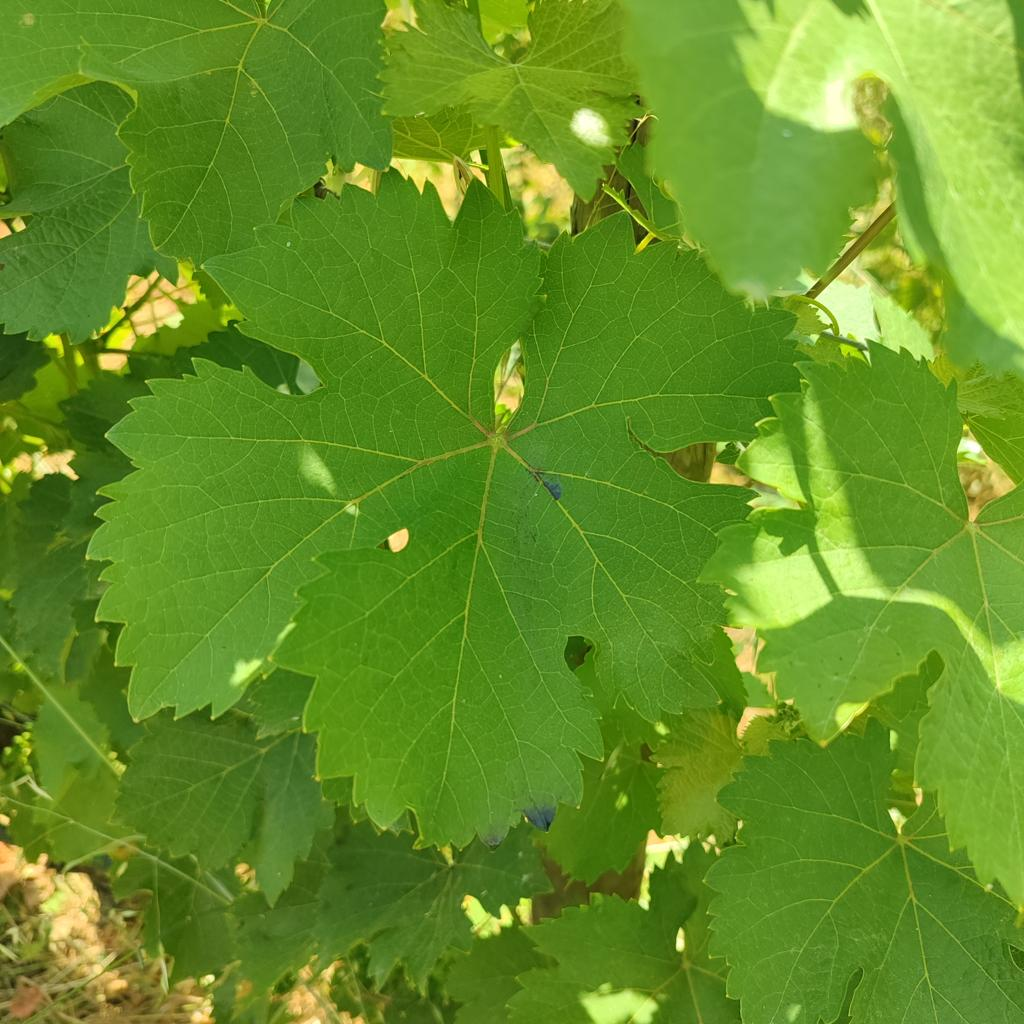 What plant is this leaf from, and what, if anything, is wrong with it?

grapevine, healthy
